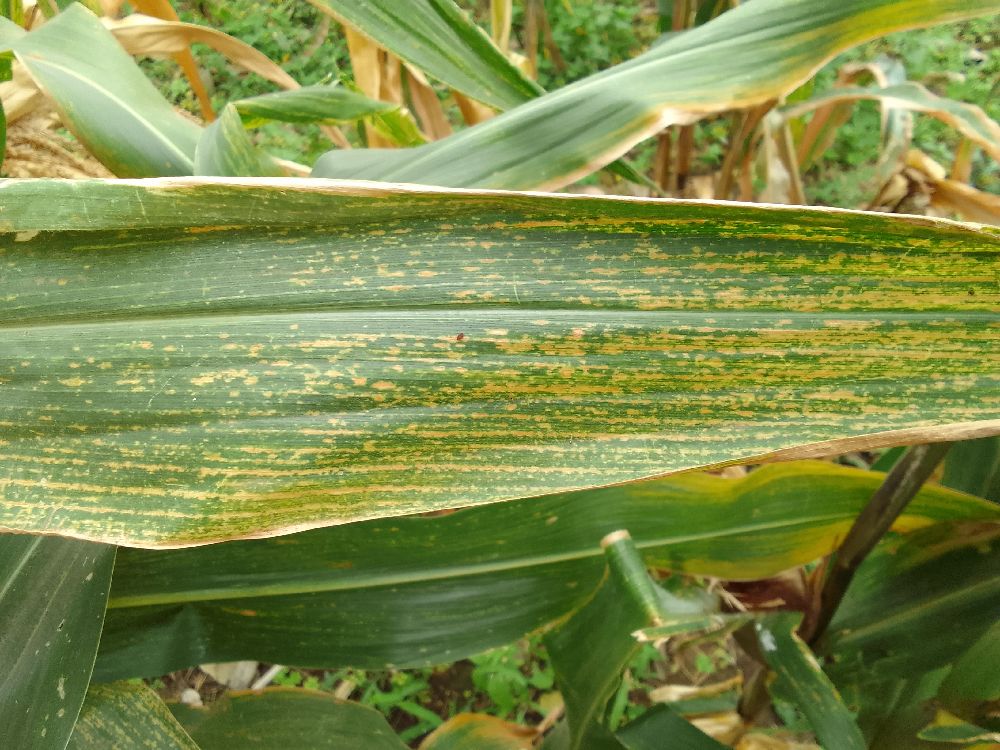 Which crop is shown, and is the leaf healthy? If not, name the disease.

maize, maize lethal necrosis
